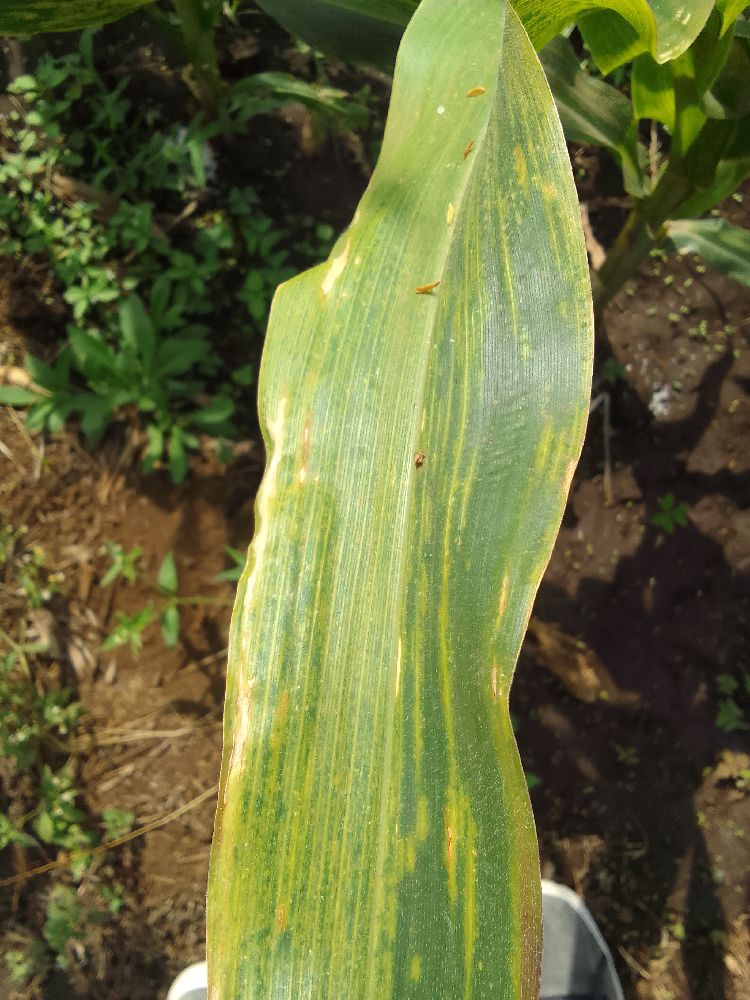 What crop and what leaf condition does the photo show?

maize, maize lethal necrosis
